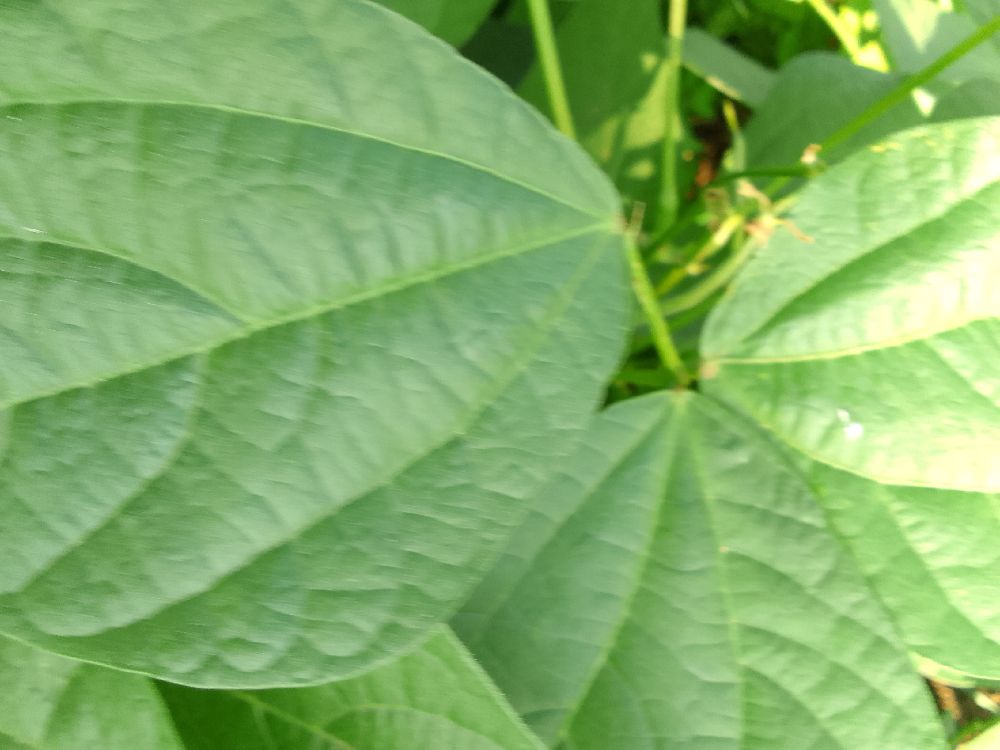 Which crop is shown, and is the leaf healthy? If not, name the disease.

common bean, healthy
